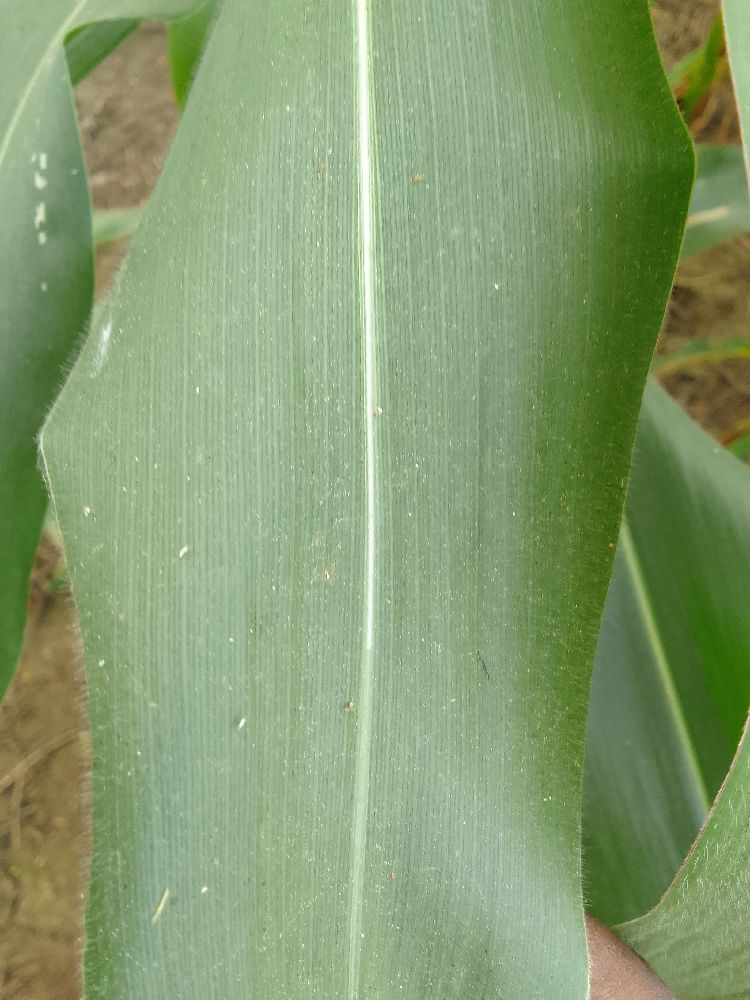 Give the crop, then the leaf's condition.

maize, healthy
